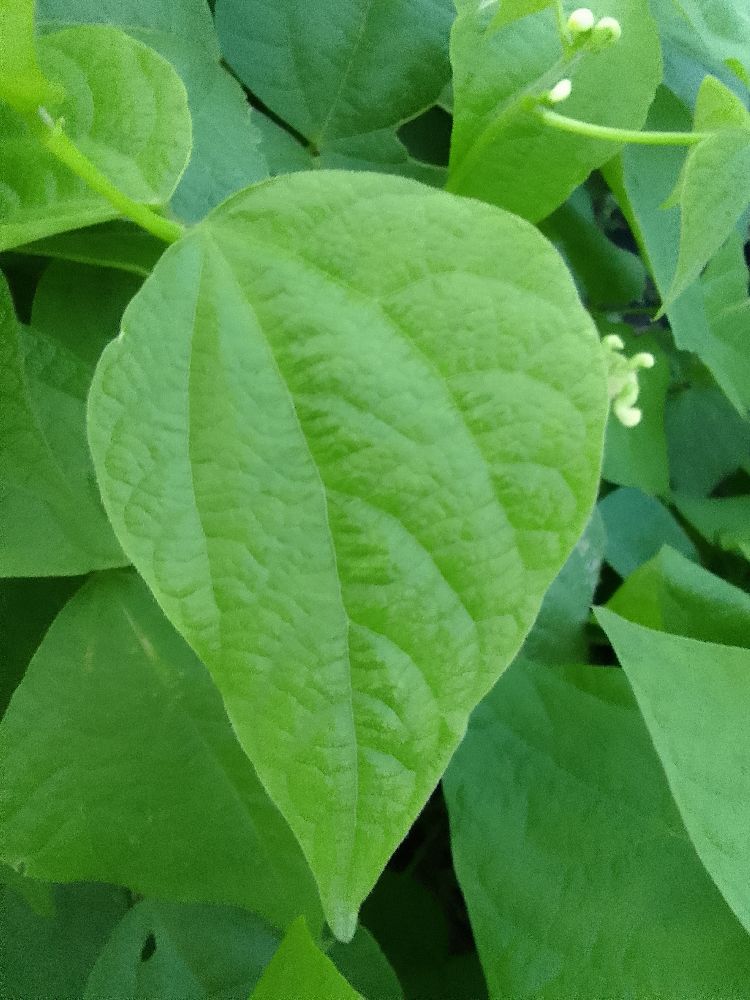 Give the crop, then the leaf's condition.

common bean, healthy
